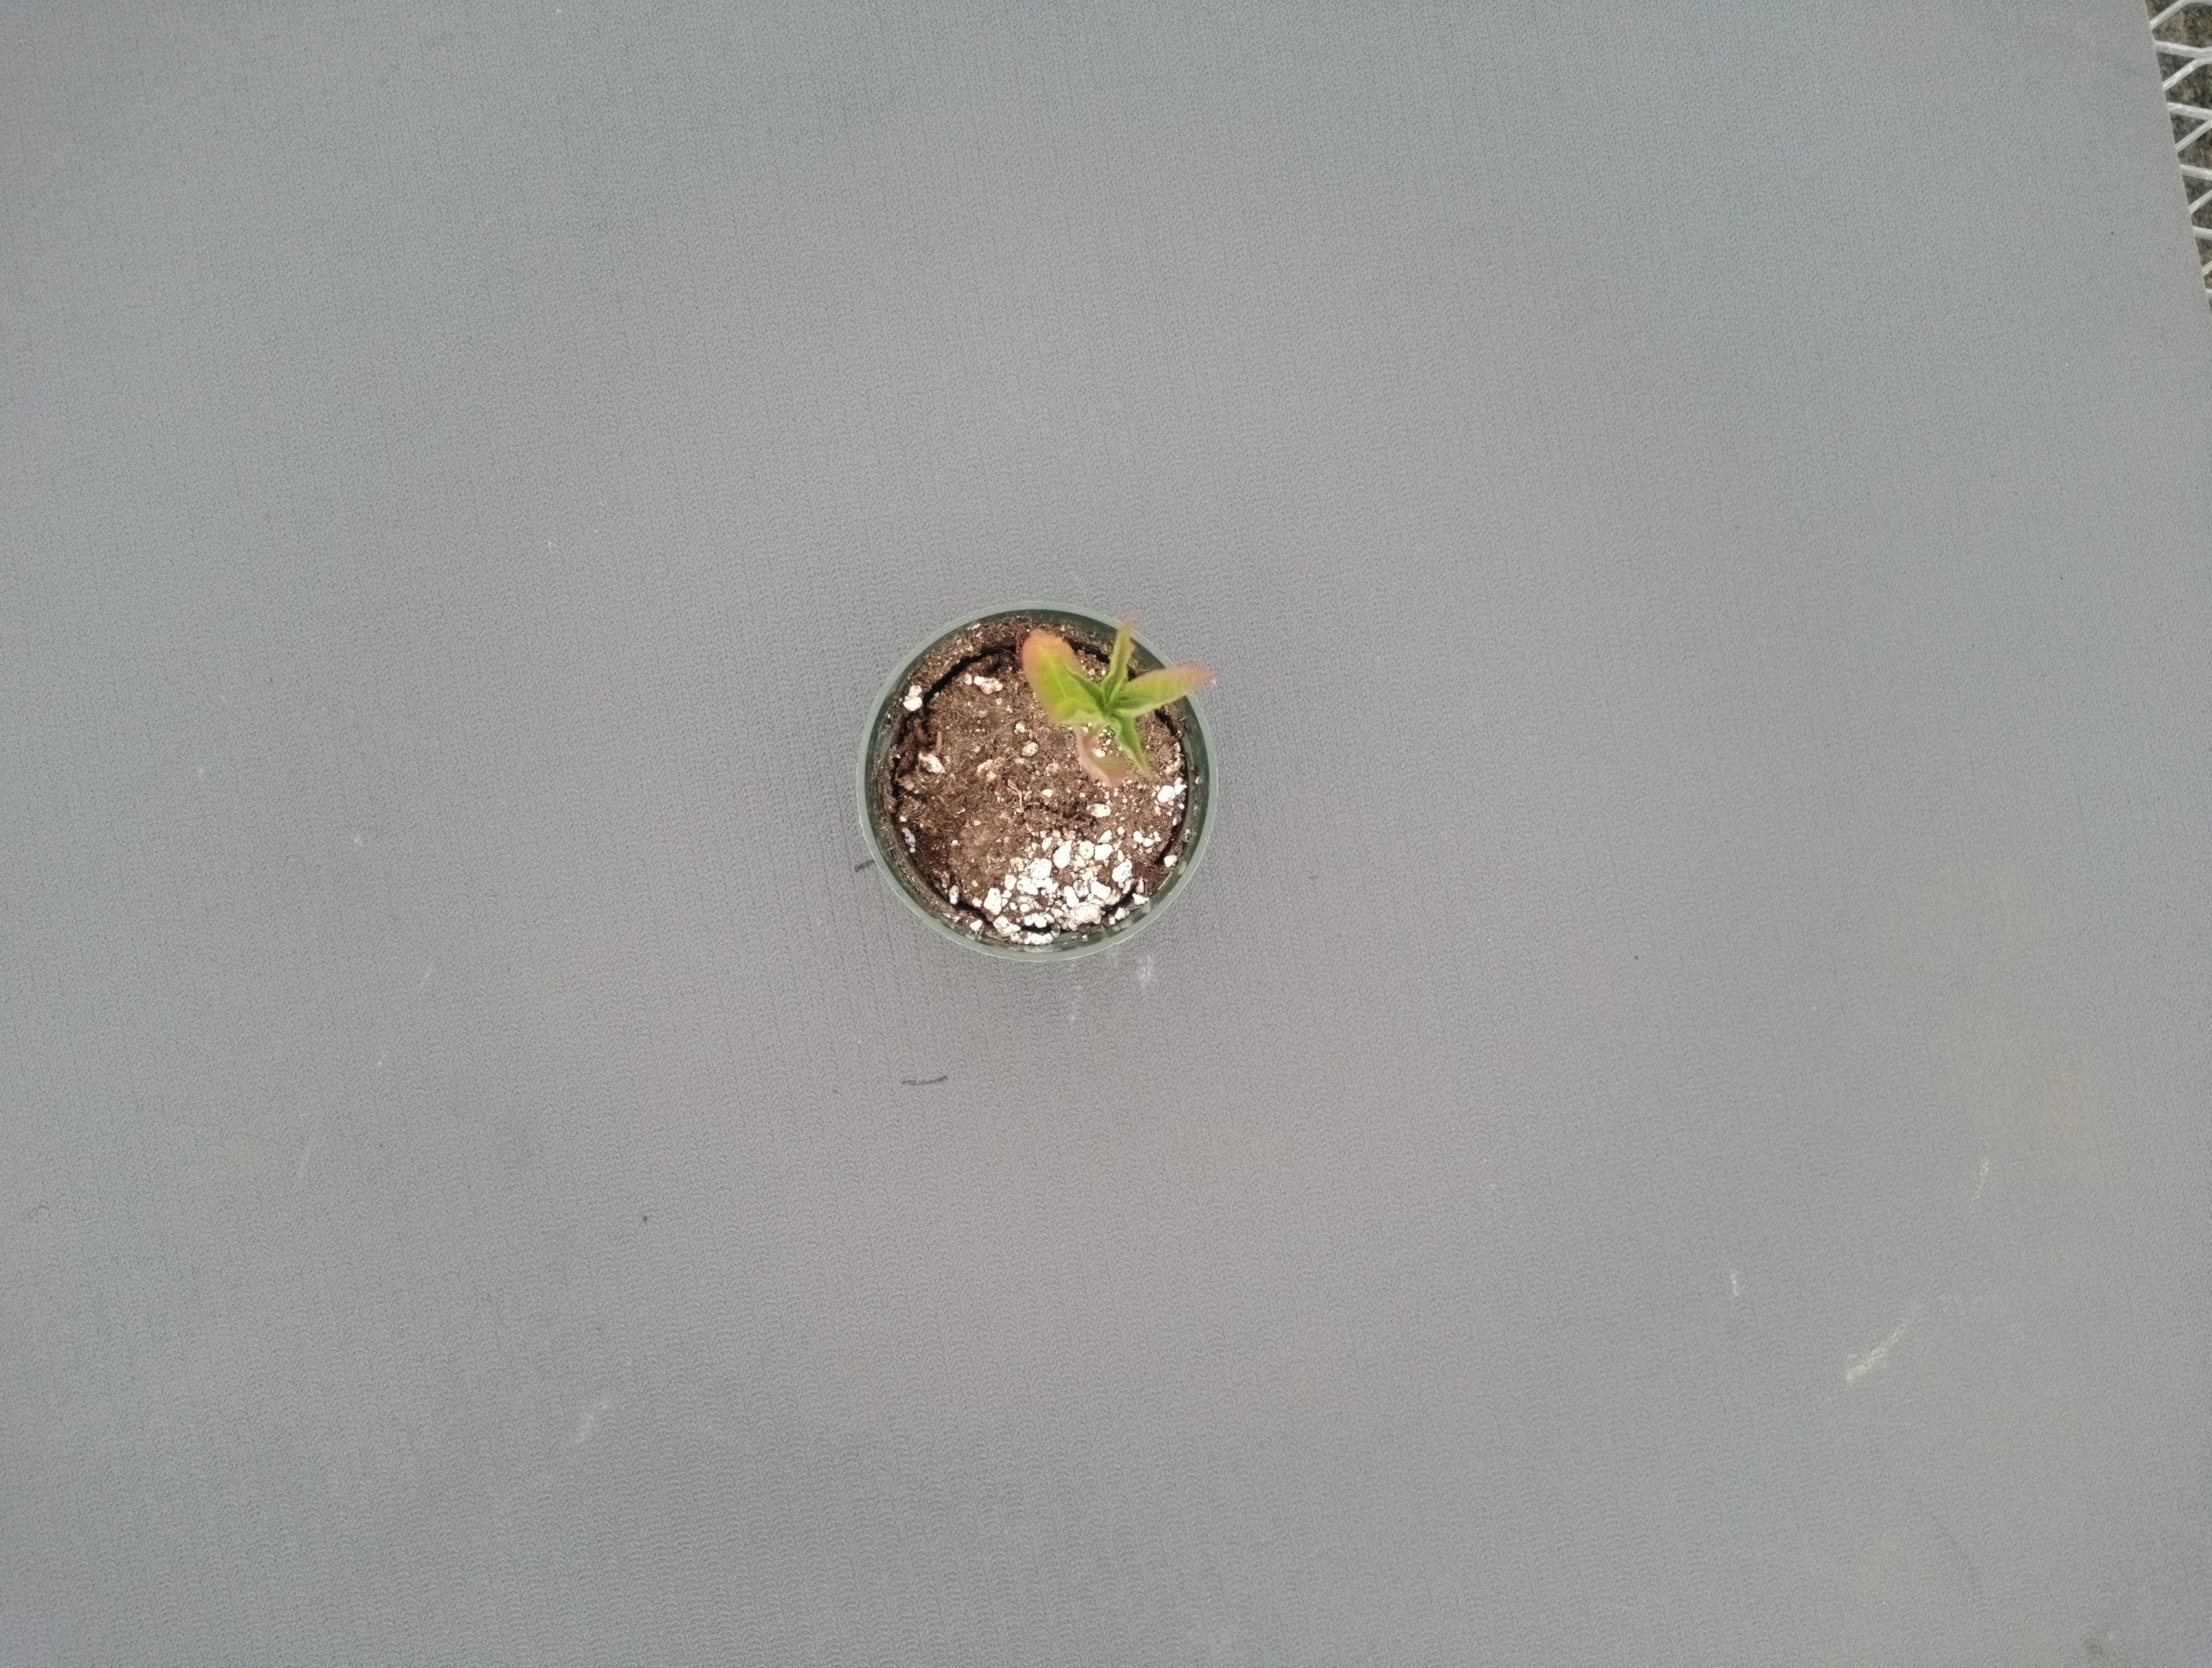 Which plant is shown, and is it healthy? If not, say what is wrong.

waterhemp, chlorosis necrosis
